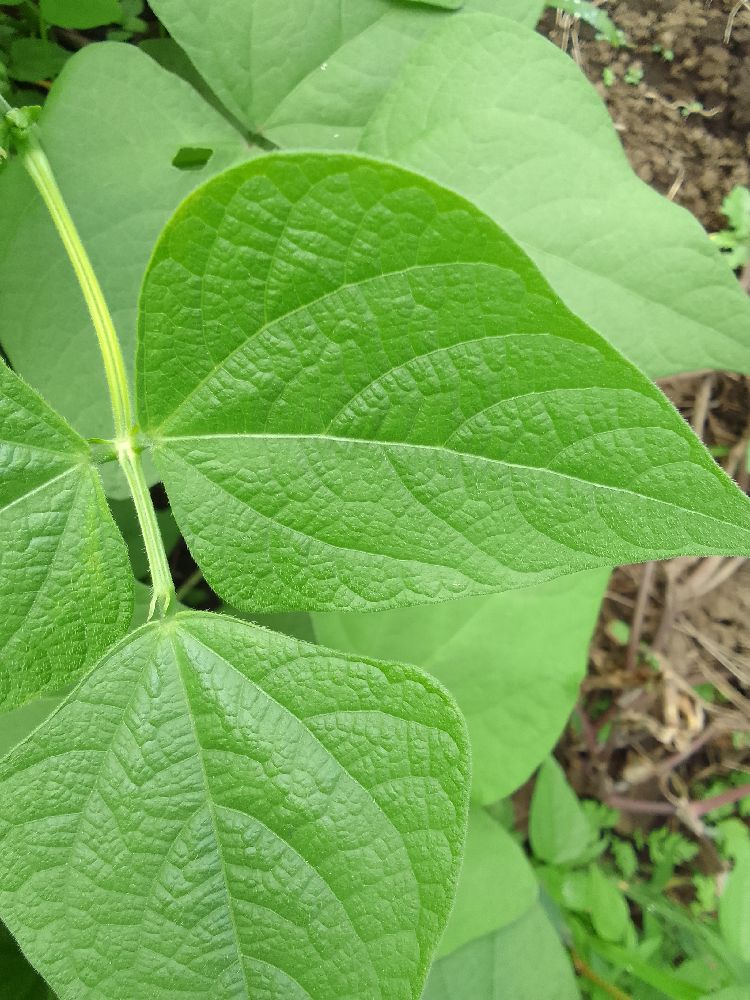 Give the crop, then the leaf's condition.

common bean, healthy
